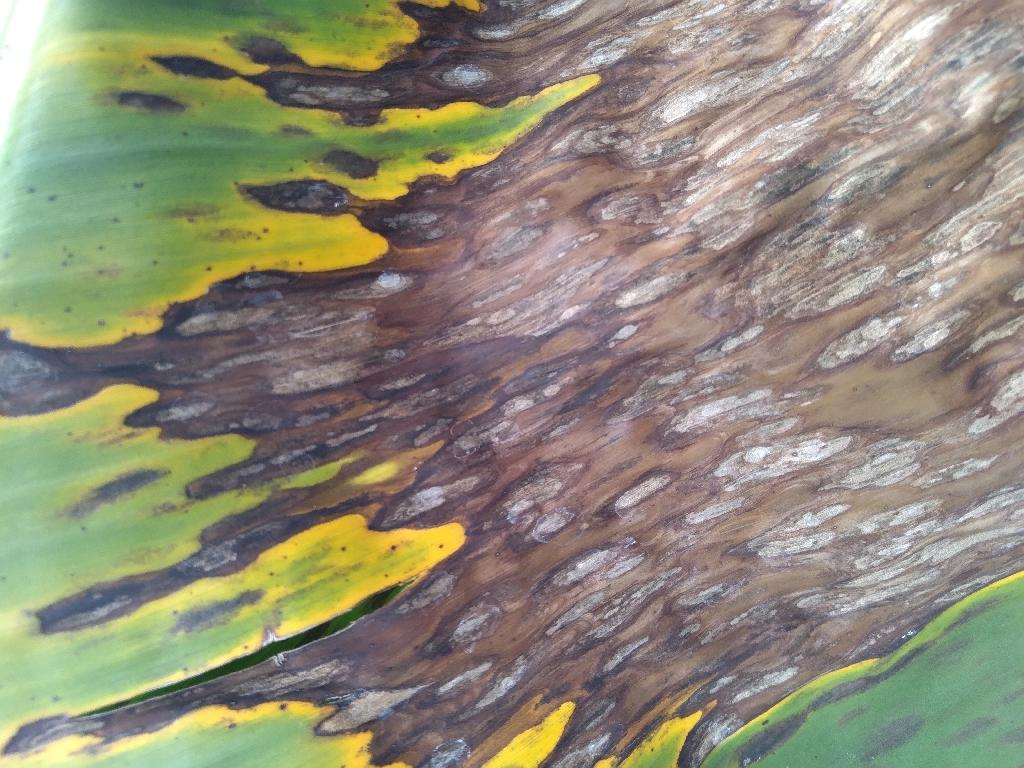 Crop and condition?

banana, black sigatoka
